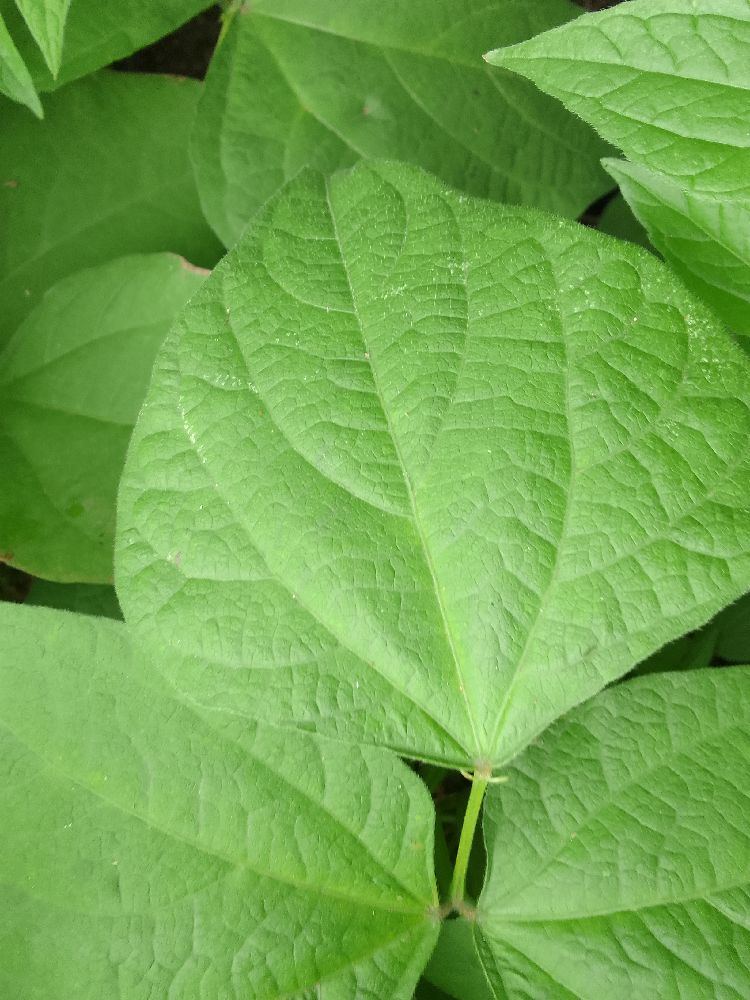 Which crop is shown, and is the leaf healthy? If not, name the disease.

common bean, healthy
